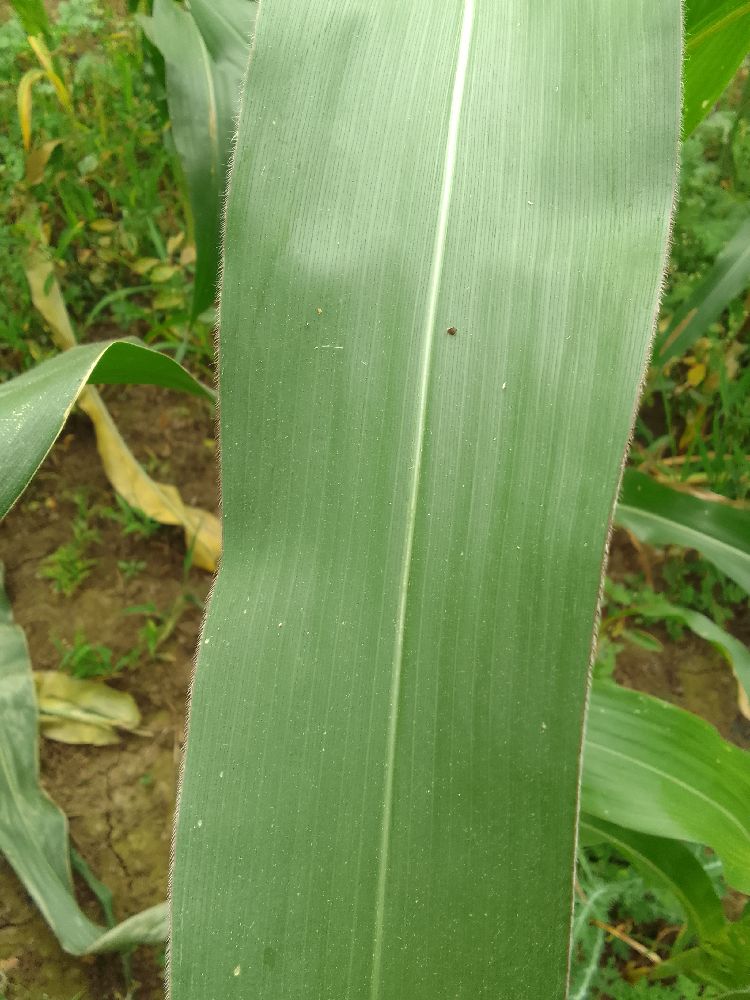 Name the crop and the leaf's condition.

maize, healthy
